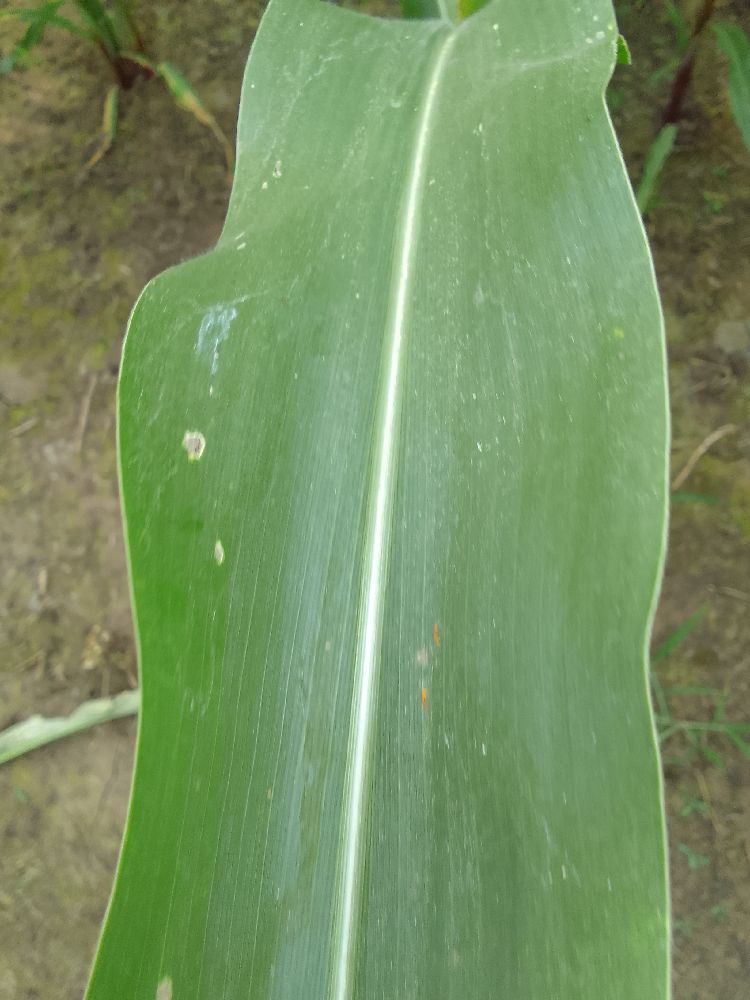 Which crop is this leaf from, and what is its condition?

maize, healthy
